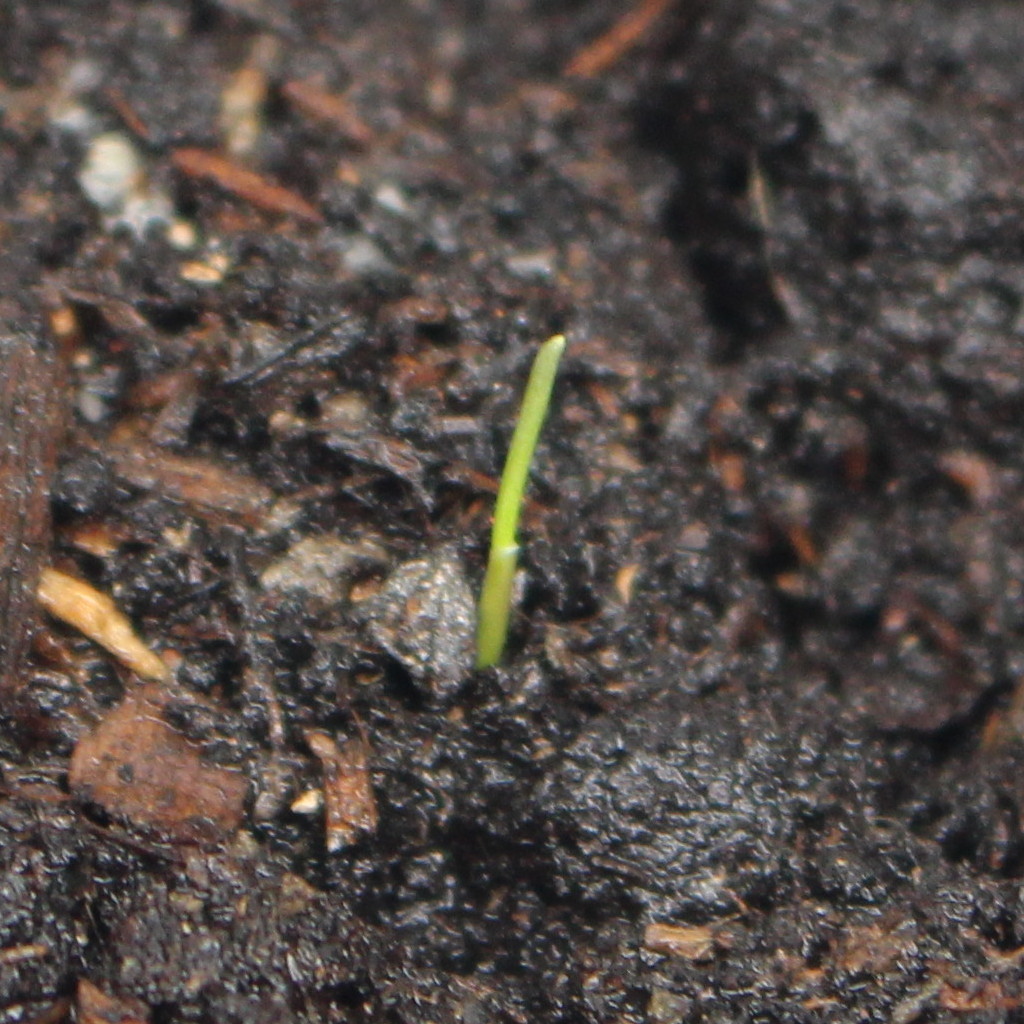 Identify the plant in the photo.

Lolium multiflorum
